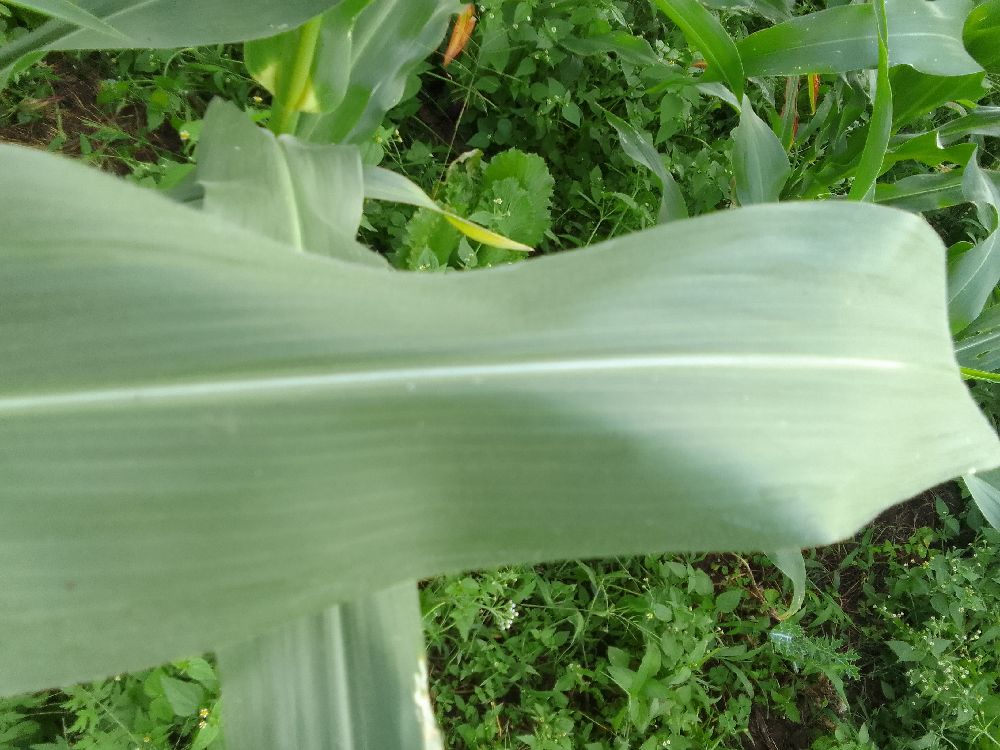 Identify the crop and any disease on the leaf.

maize, healthy
